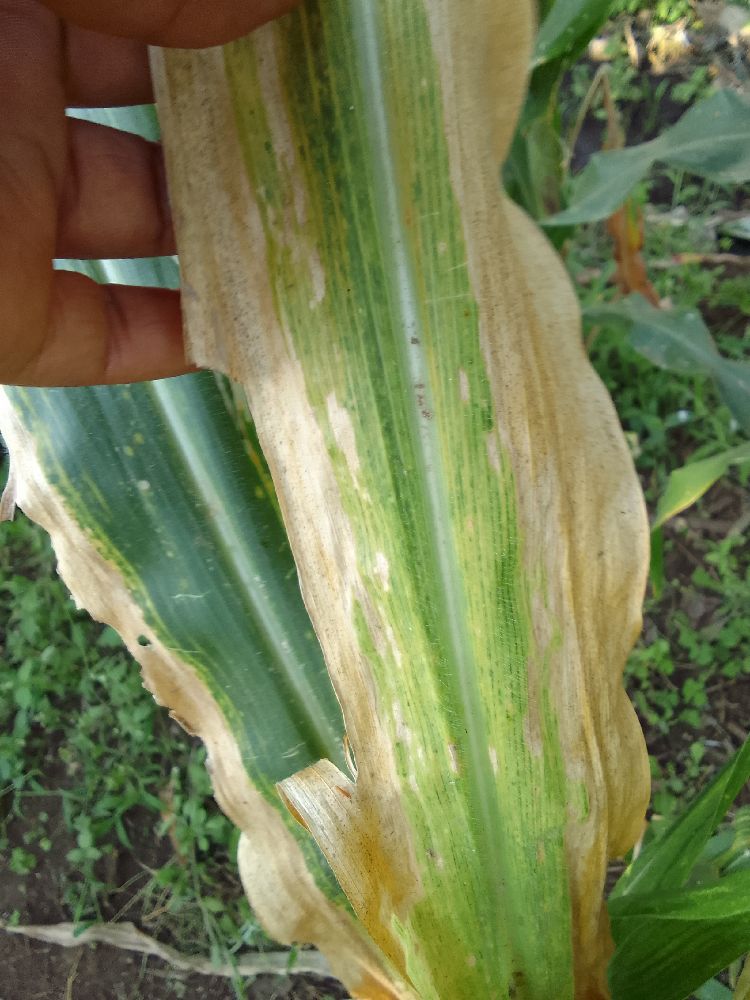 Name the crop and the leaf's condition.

maize, maize lethal necrosis
